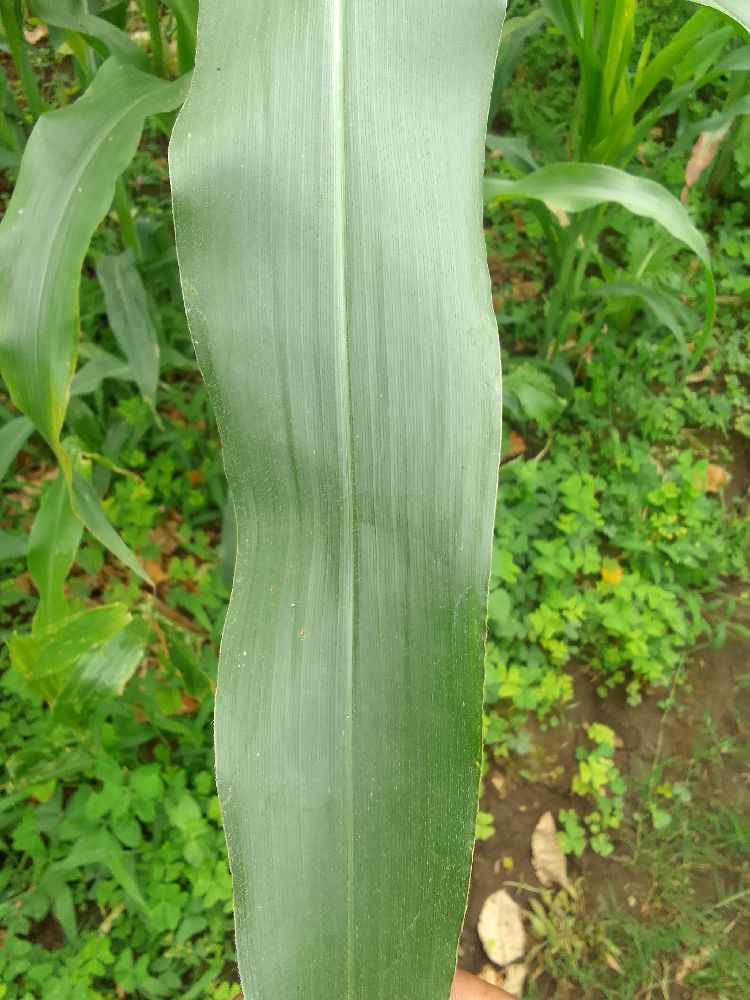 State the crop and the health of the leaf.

maize, healthy
